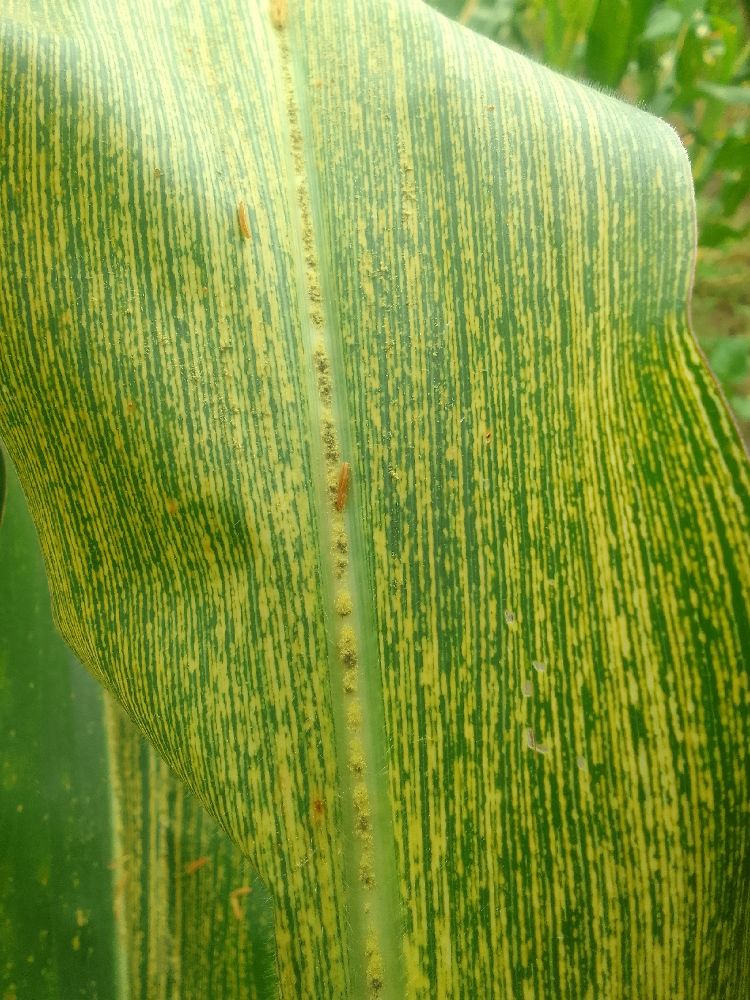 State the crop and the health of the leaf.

maize, maize streak virus
